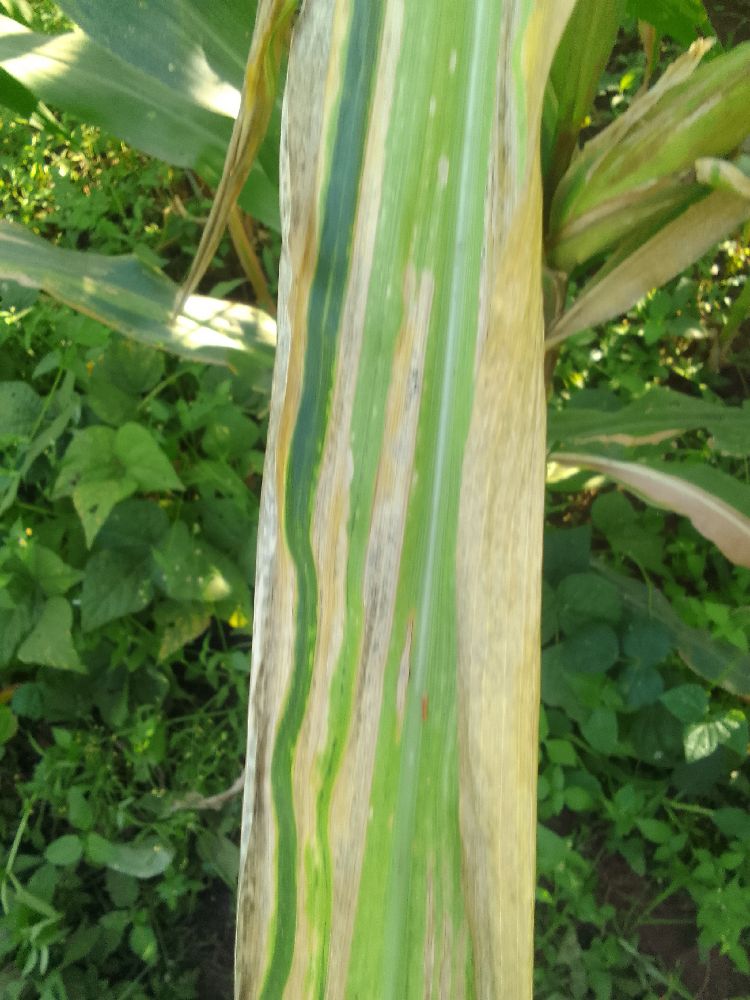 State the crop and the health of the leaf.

maize, maize lethal necrosis
